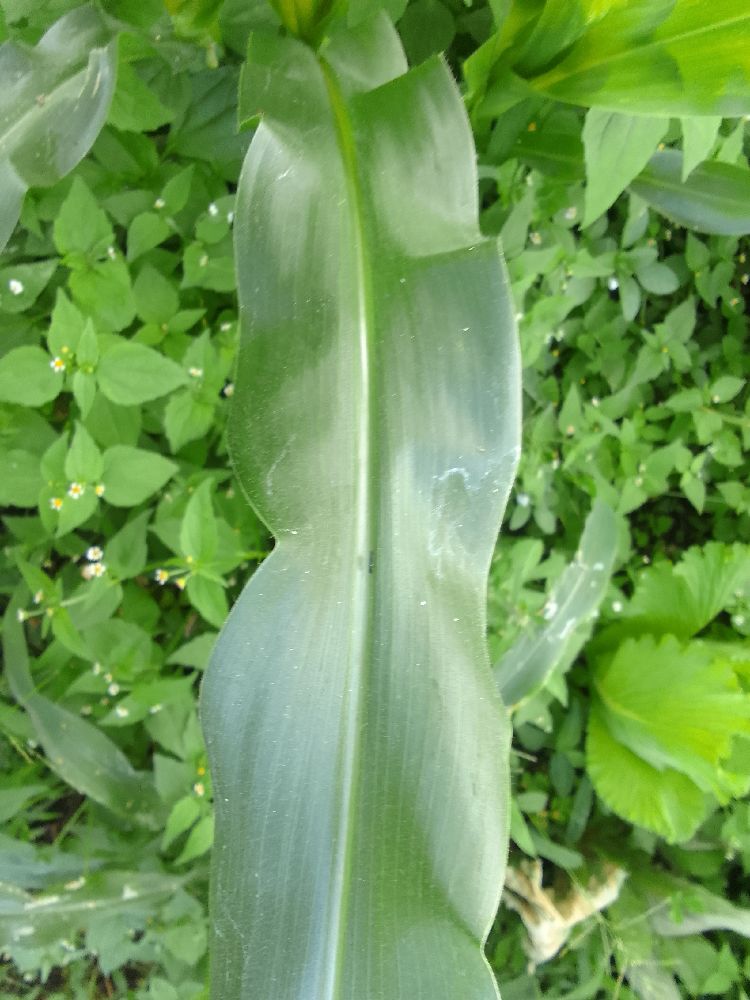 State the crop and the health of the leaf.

maize, healthy
